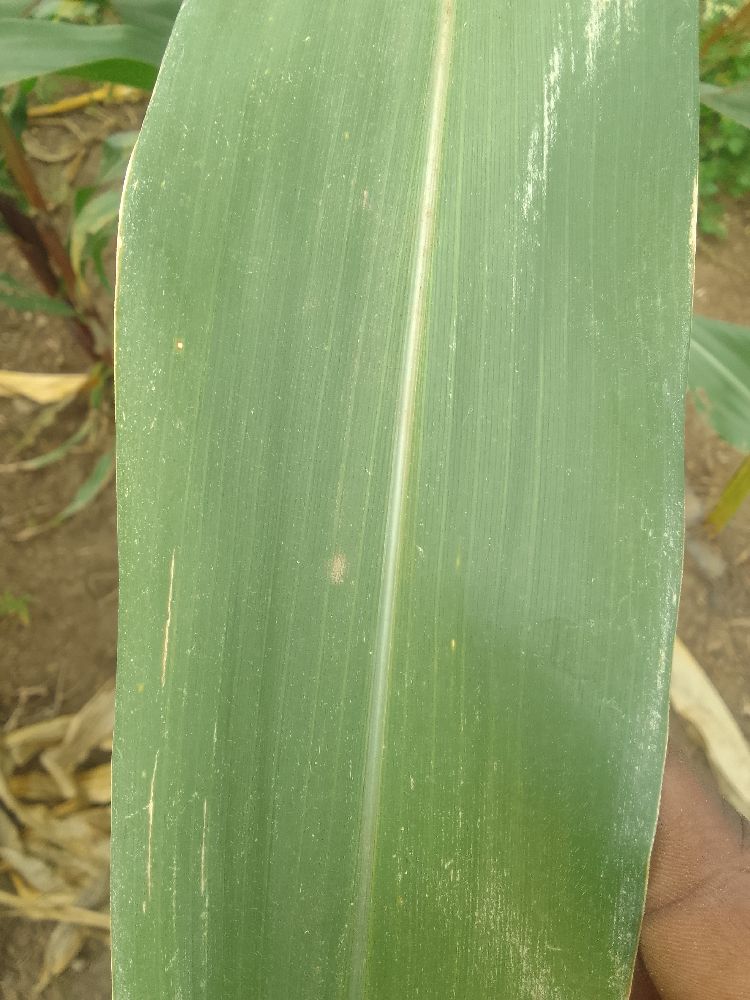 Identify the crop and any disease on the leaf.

maize, healthy
